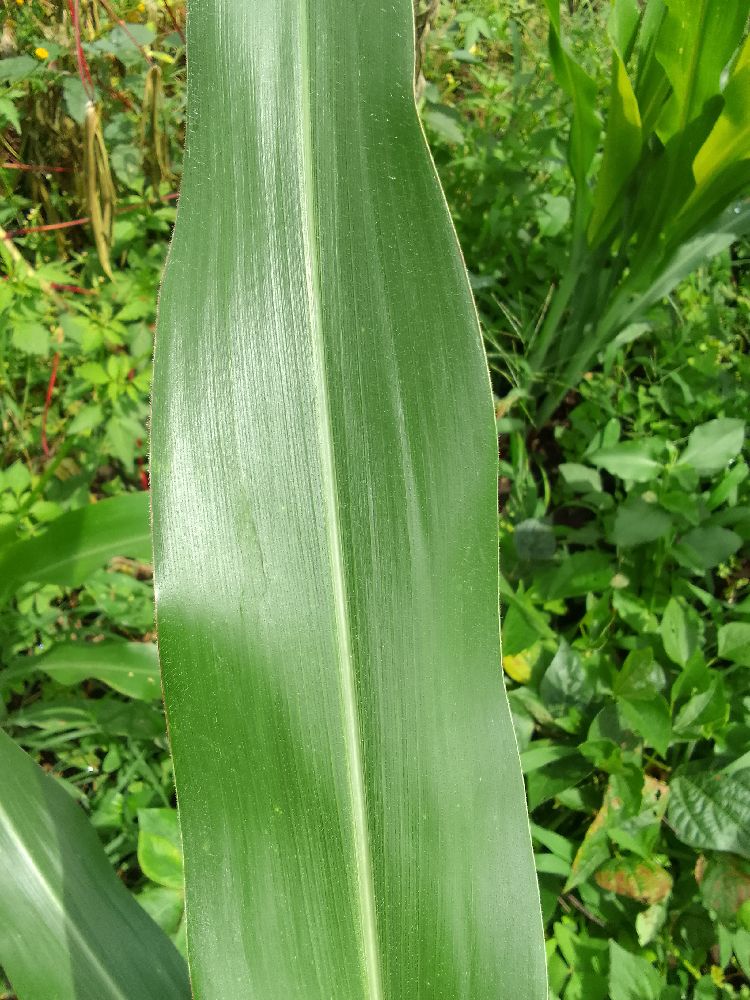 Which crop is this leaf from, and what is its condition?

maize, healthy
